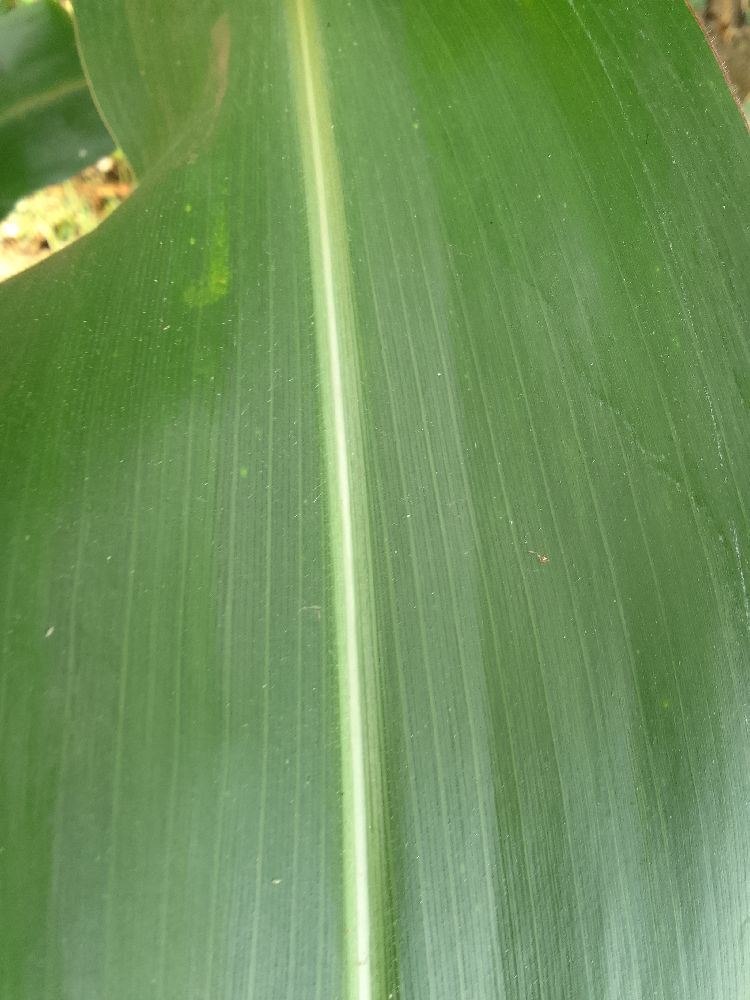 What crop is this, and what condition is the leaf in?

maize, healthy
